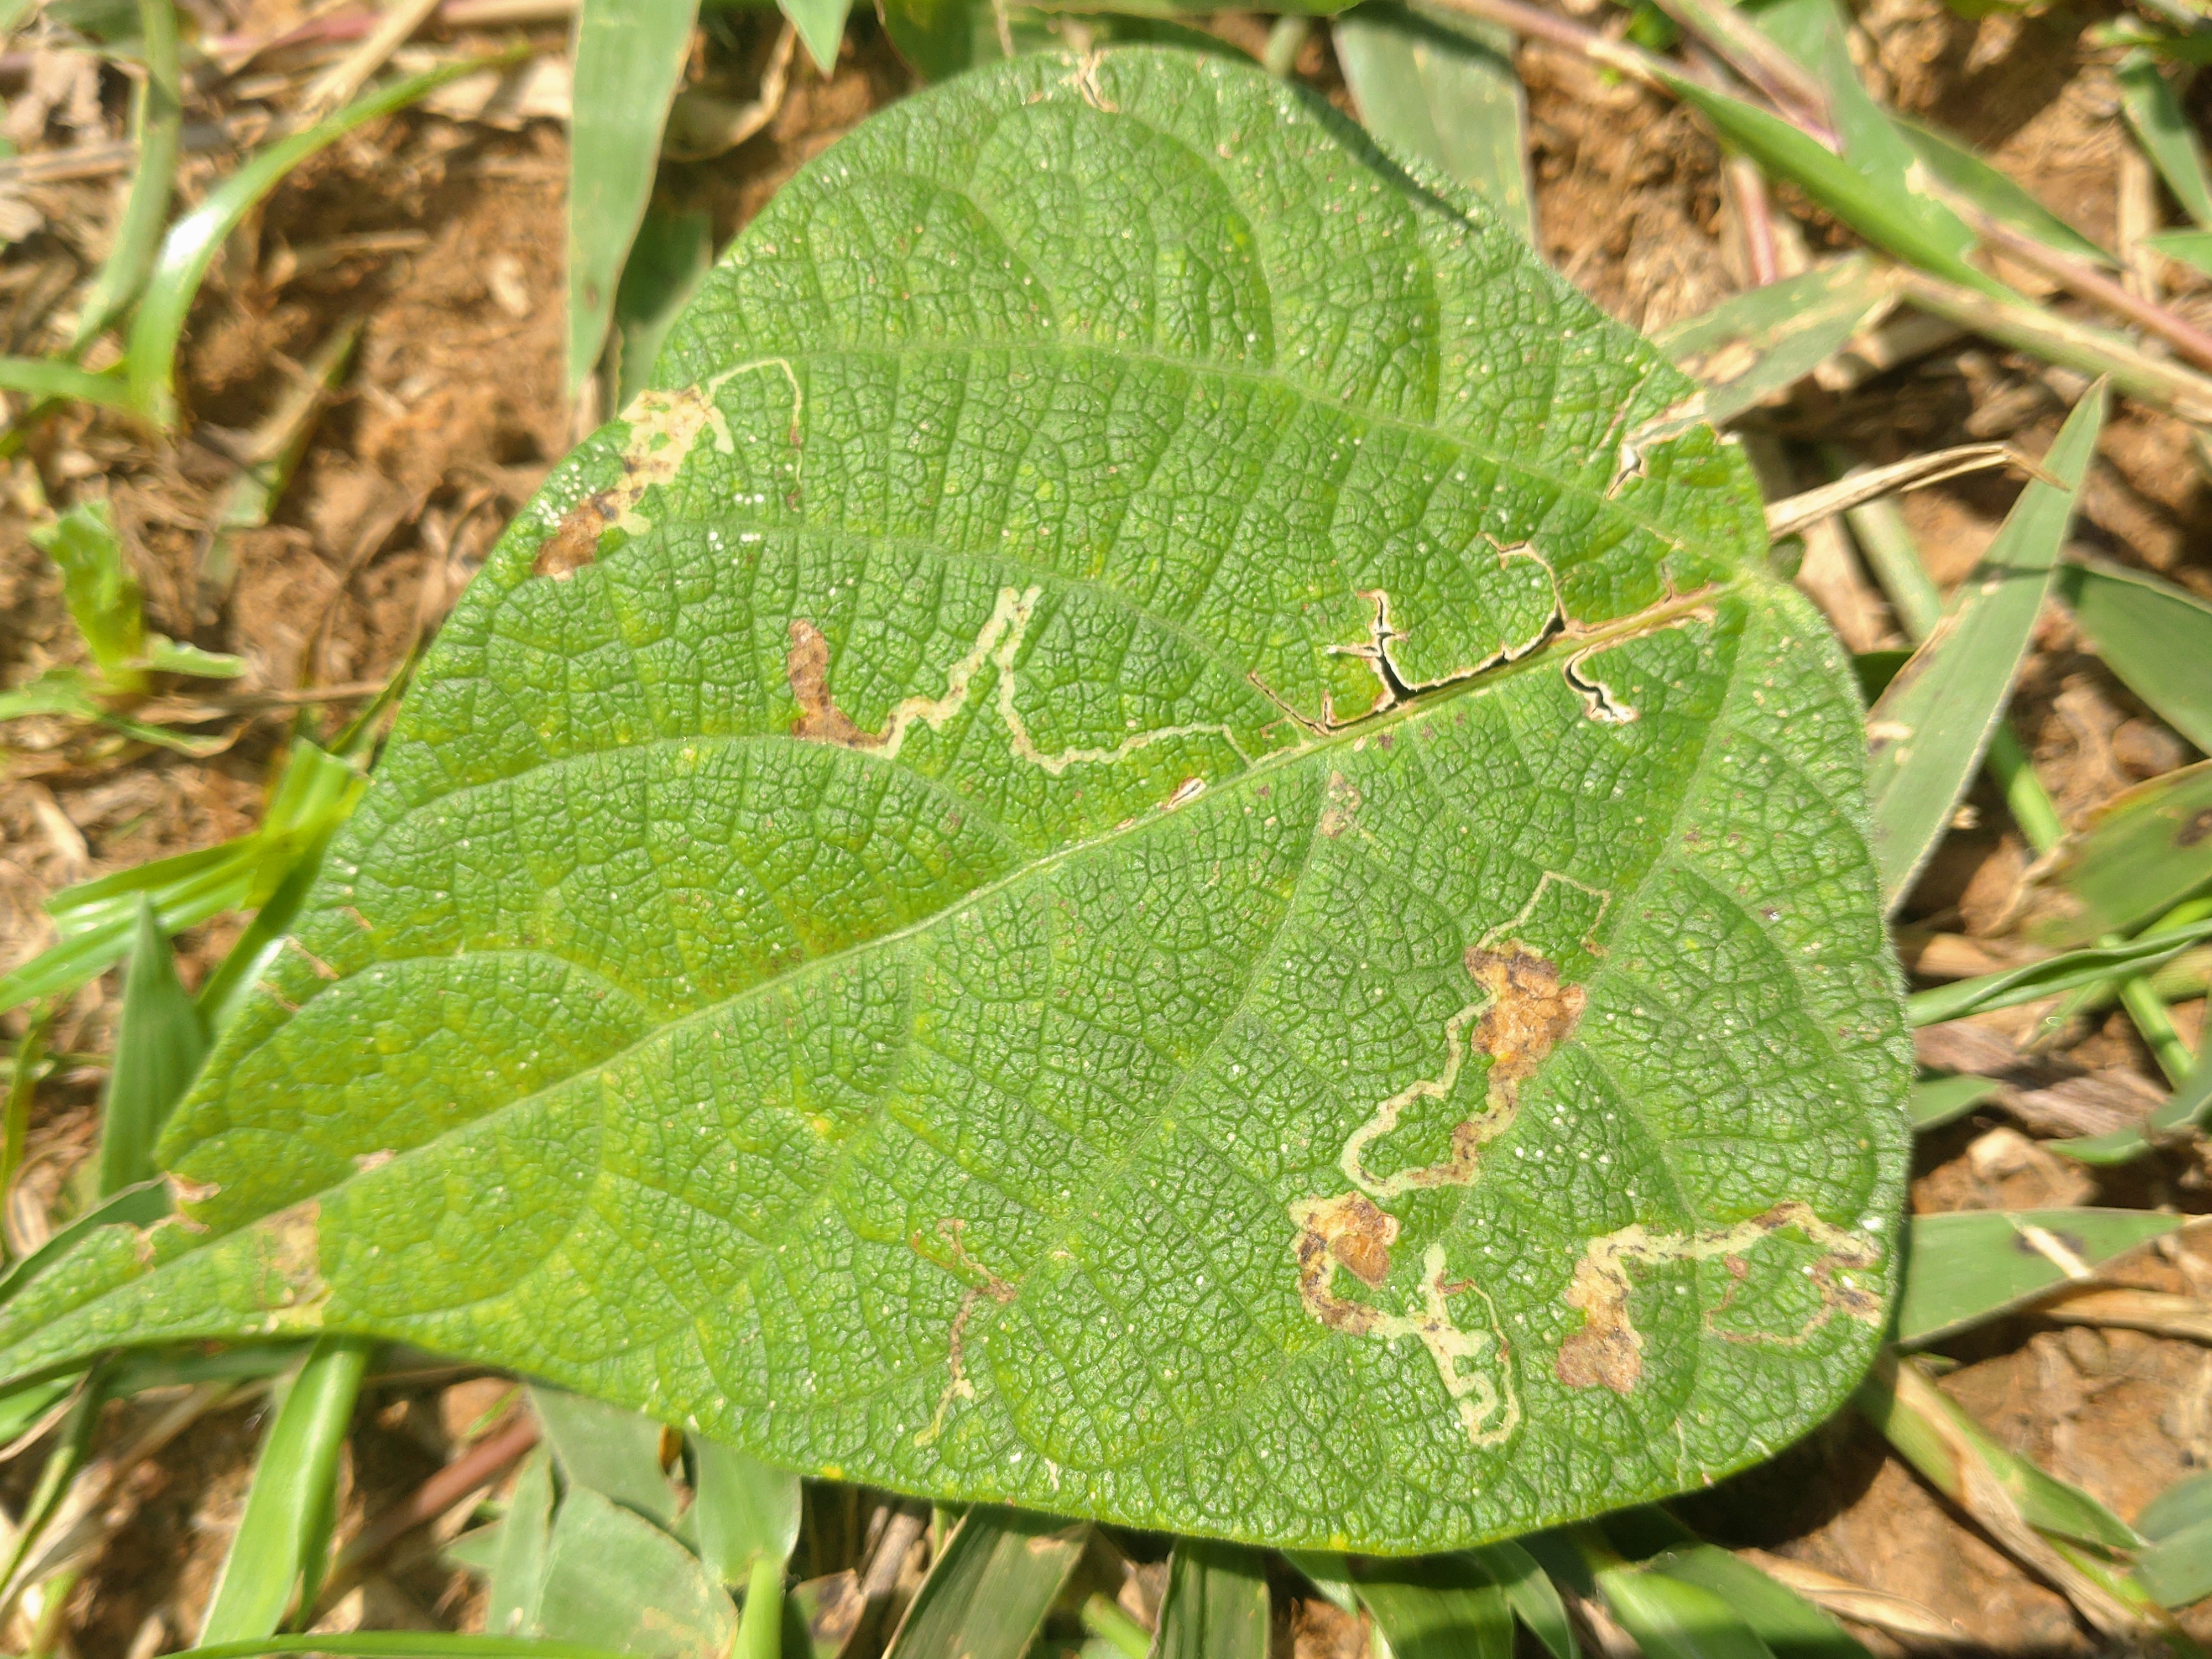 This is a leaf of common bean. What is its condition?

anthracnose
